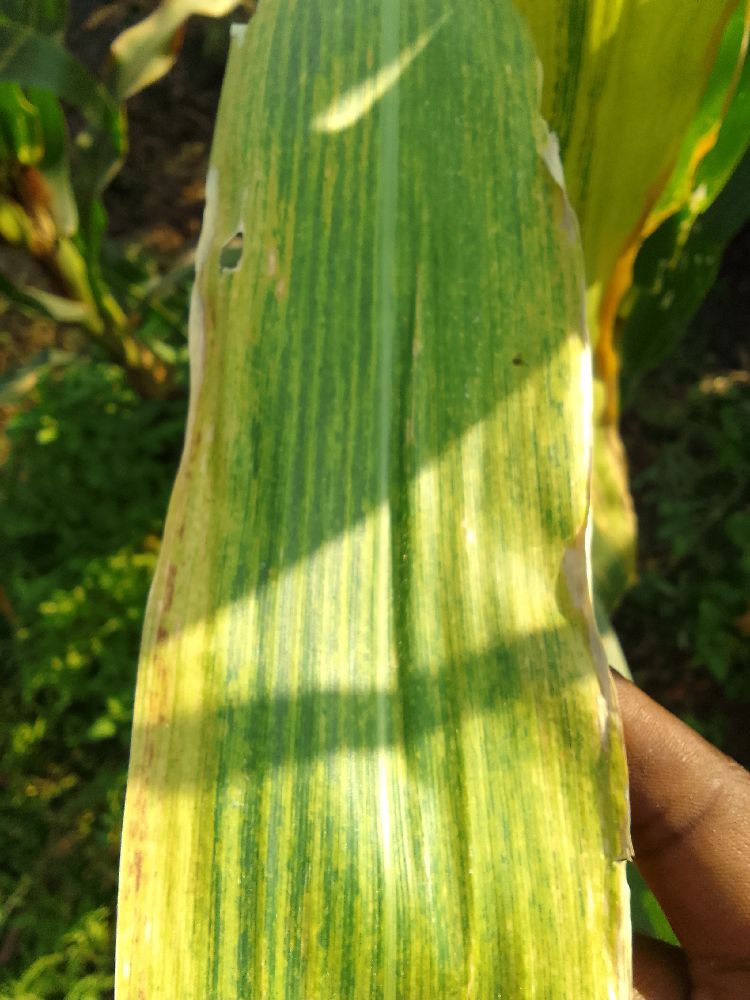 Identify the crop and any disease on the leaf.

maize, maize lethal necrosis
